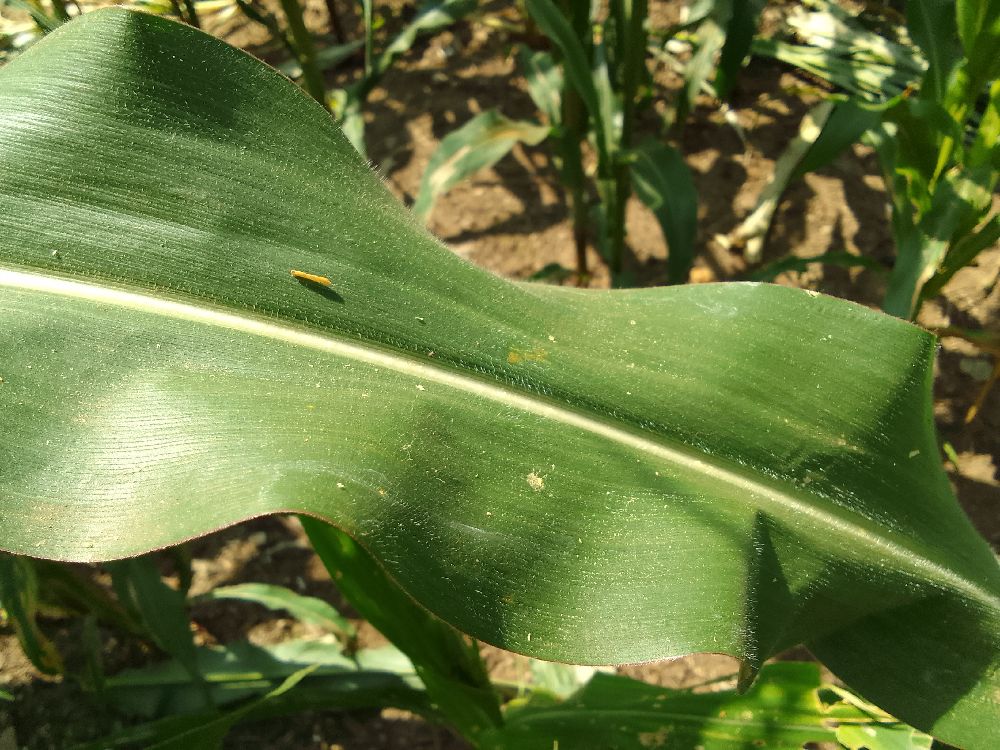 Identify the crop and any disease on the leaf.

maize, healthy
